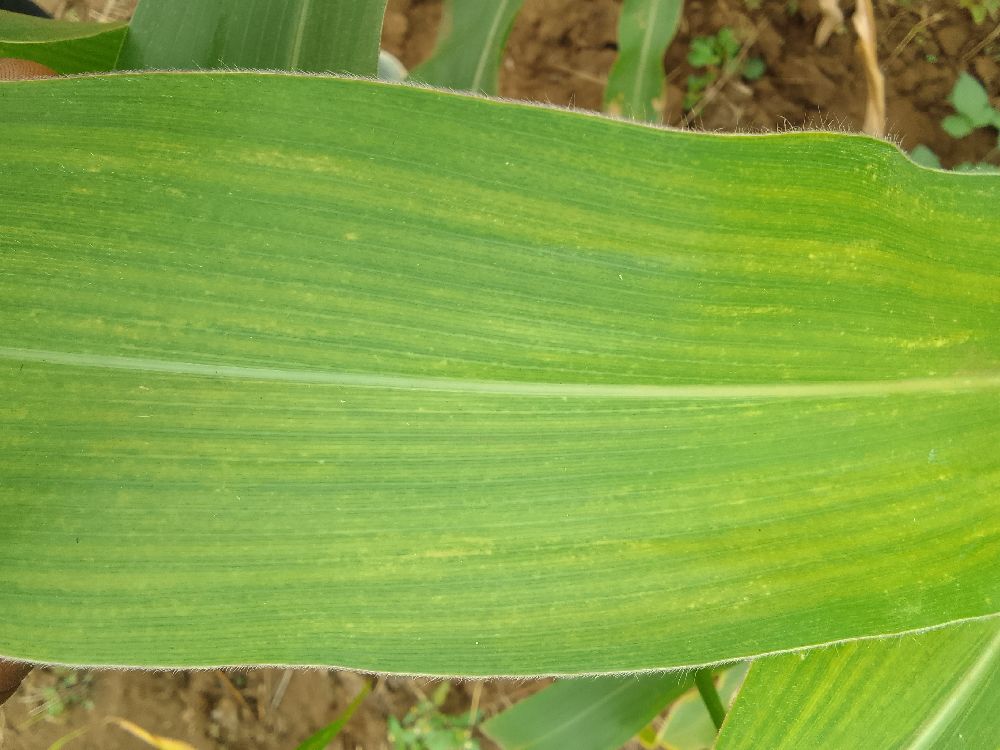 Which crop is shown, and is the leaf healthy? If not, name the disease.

maize, maize lethal necrosis
